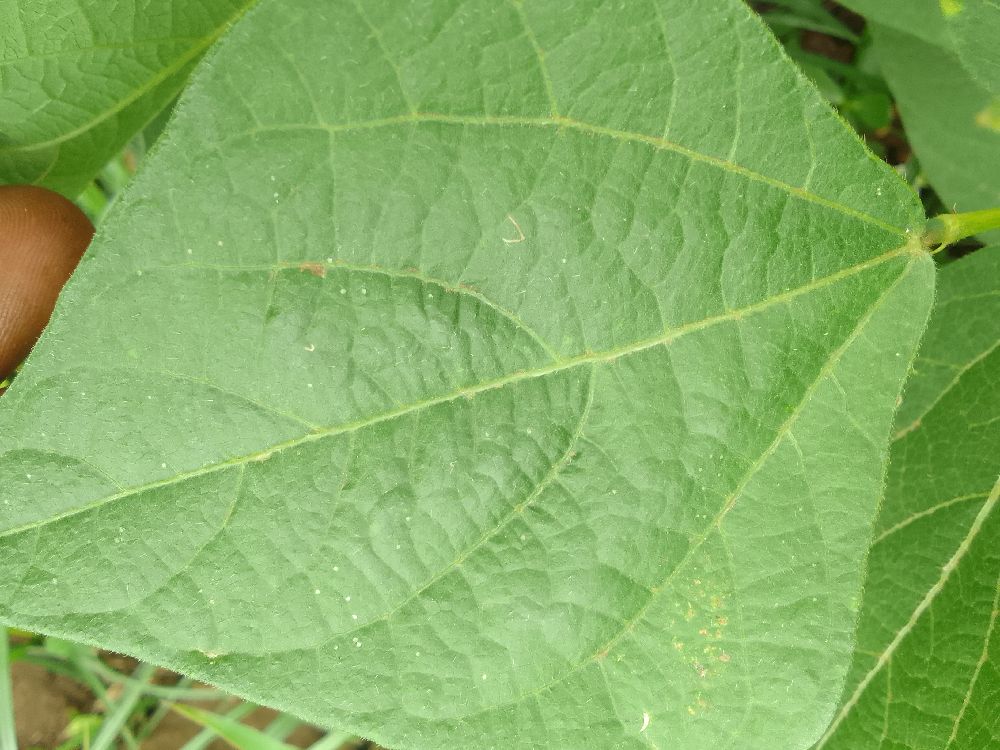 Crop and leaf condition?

common bean, healthy
